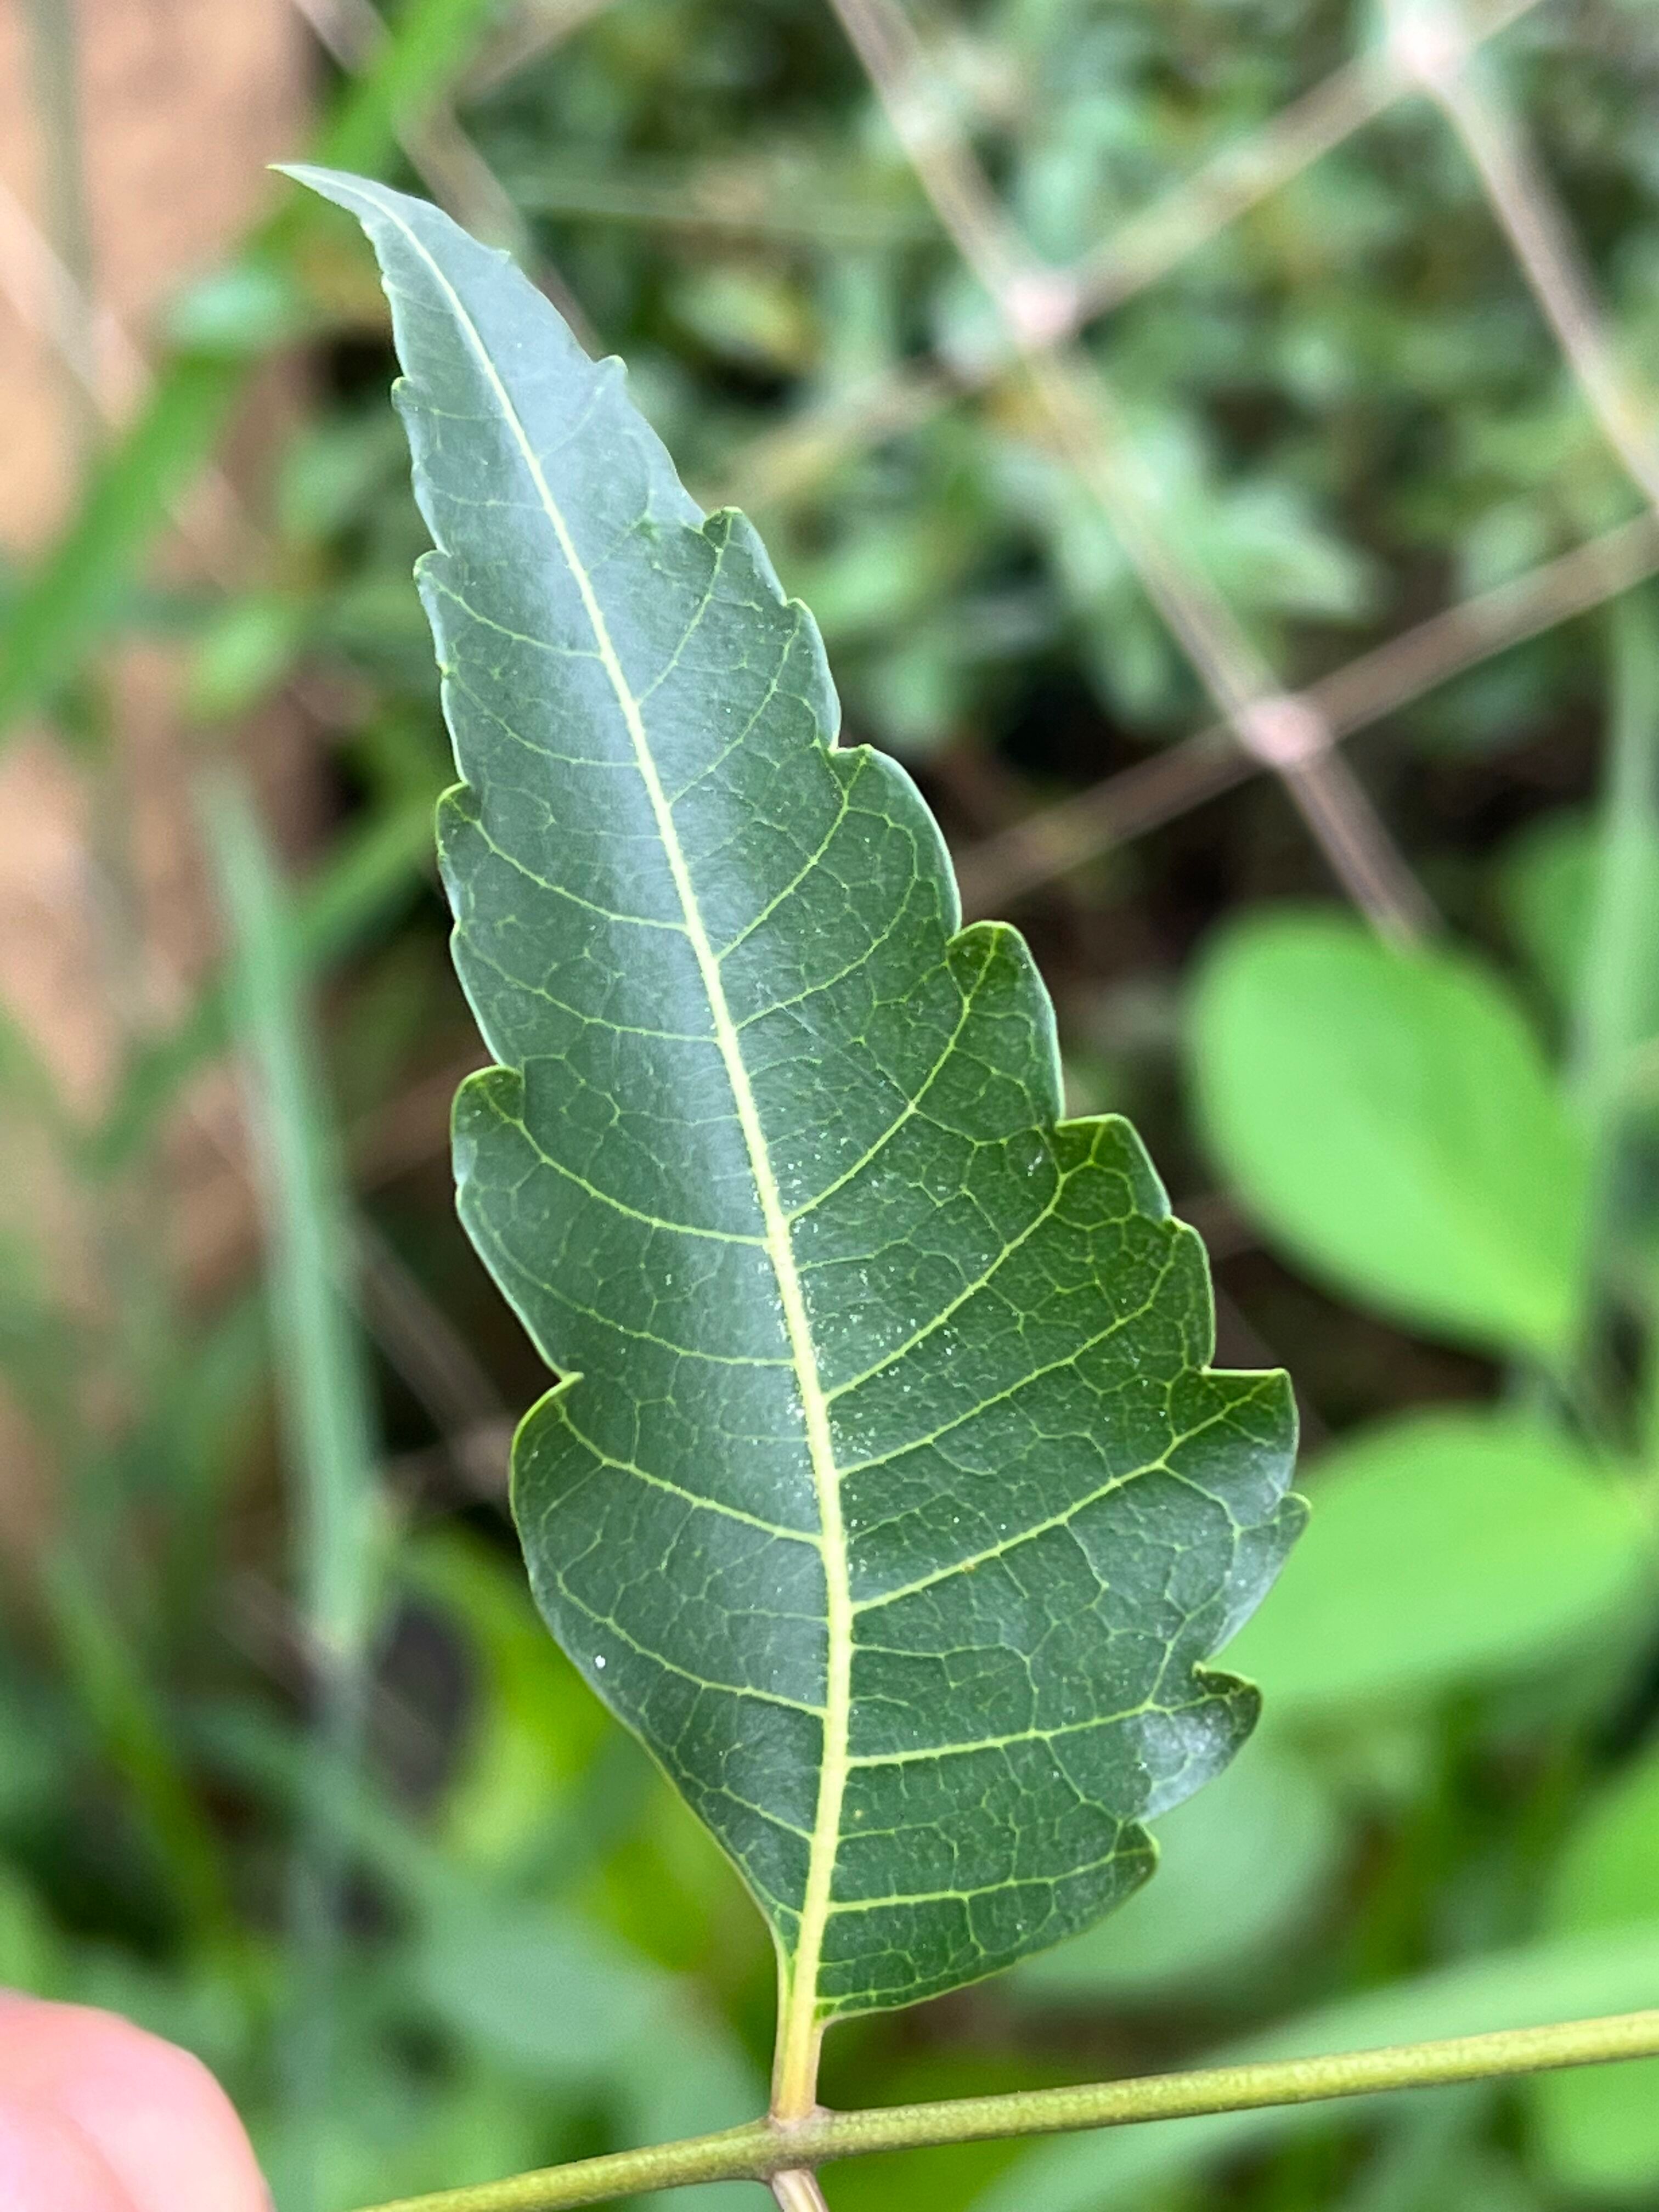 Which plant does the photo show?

neem
